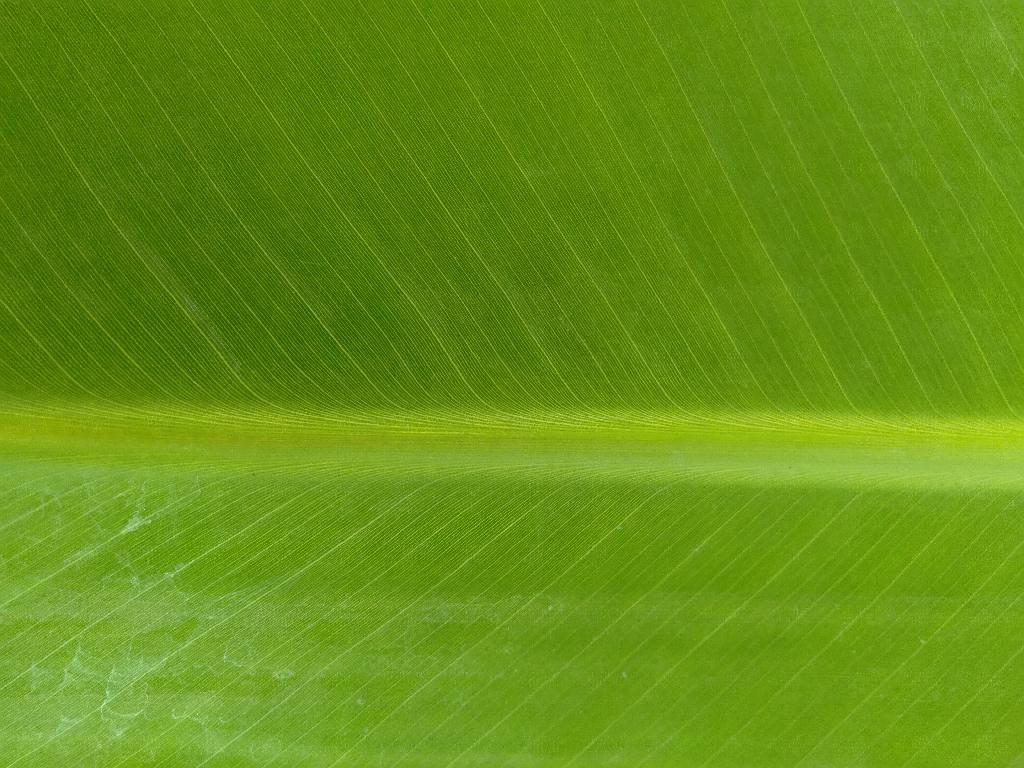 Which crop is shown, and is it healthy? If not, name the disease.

banana, healthy
